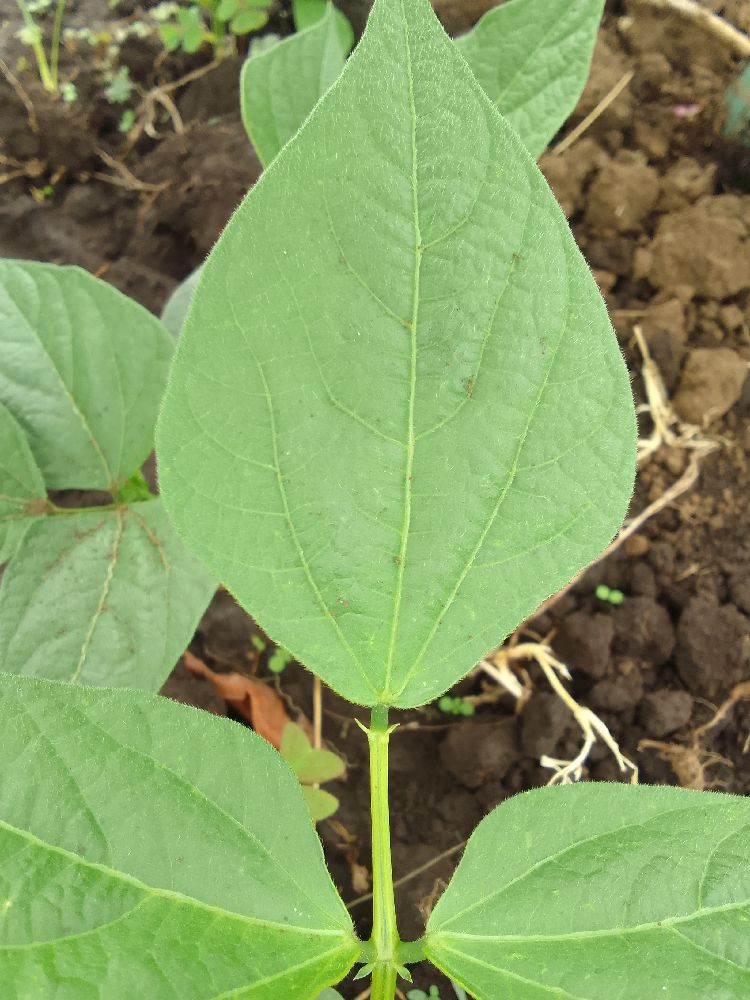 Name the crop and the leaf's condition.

common bean, healthy
